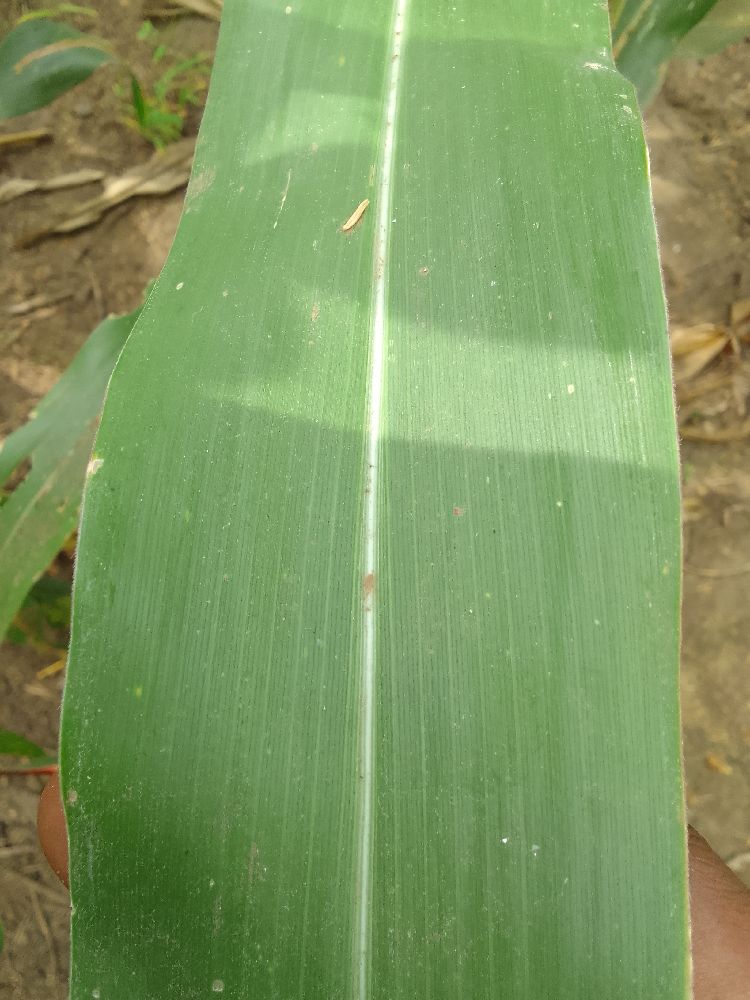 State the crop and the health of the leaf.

maize, healthy
